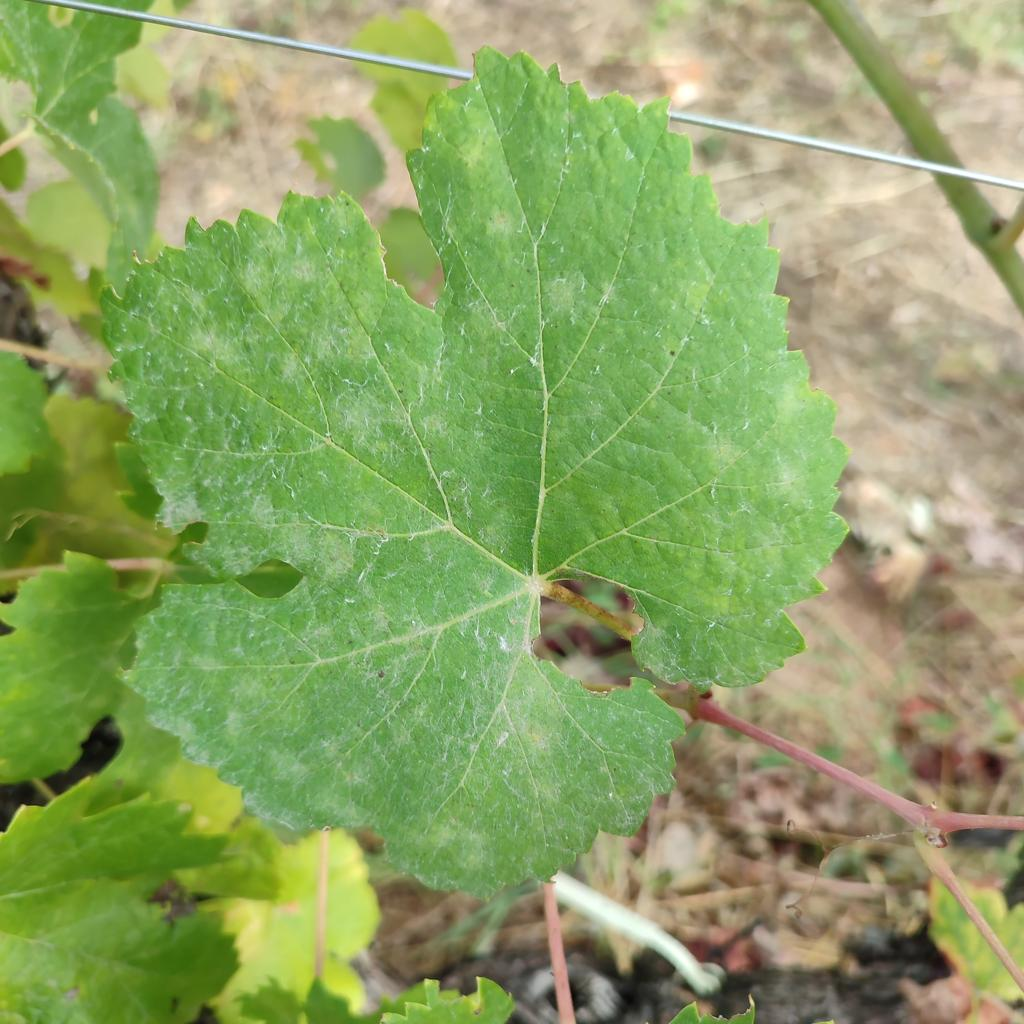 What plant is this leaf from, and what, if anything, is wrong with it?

grapevine, powdery mildew
